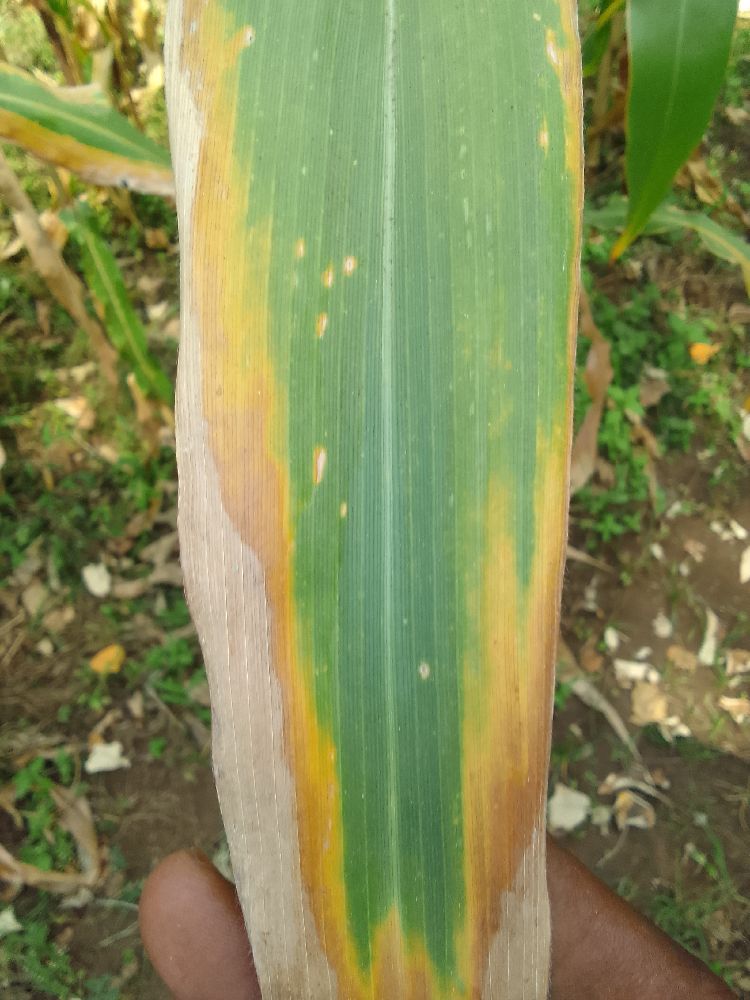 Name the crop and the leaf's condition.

maize, maize lethal necrosis
